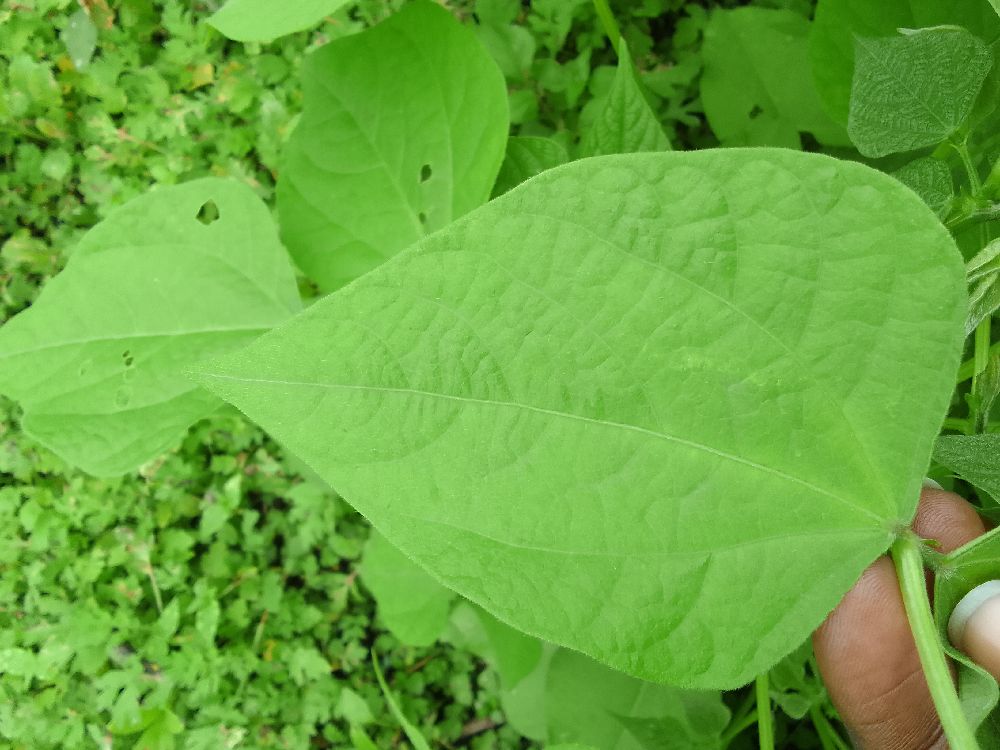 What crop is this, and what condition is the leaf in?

common bean, healthy
